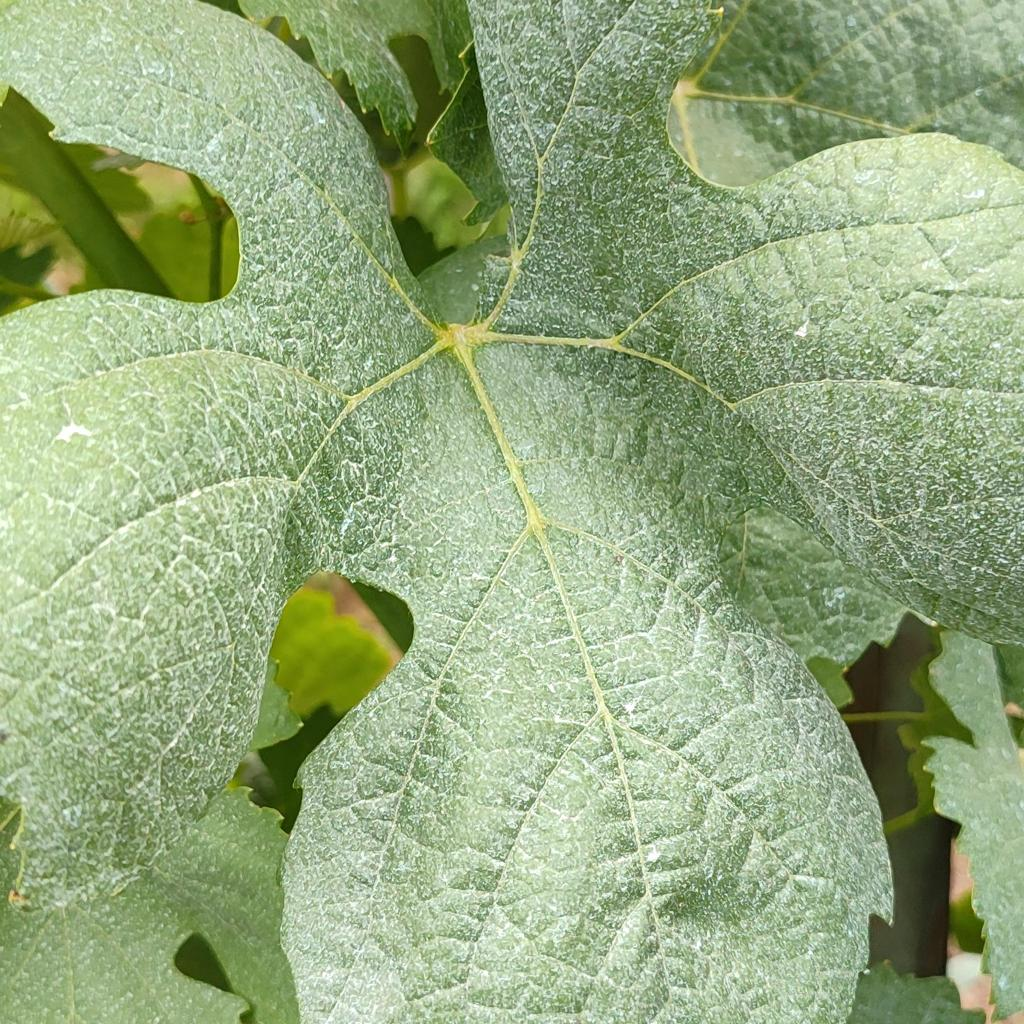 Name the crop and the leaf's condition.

grapevine, healthy
